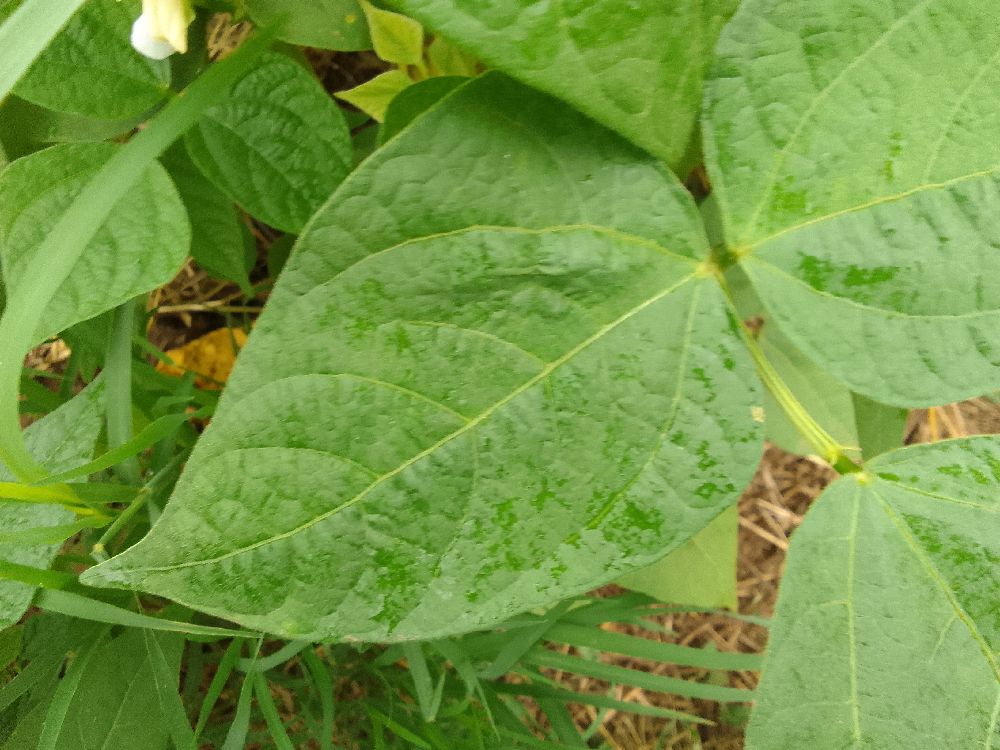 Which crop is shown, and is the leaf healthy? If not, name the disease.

common bean, healthy
